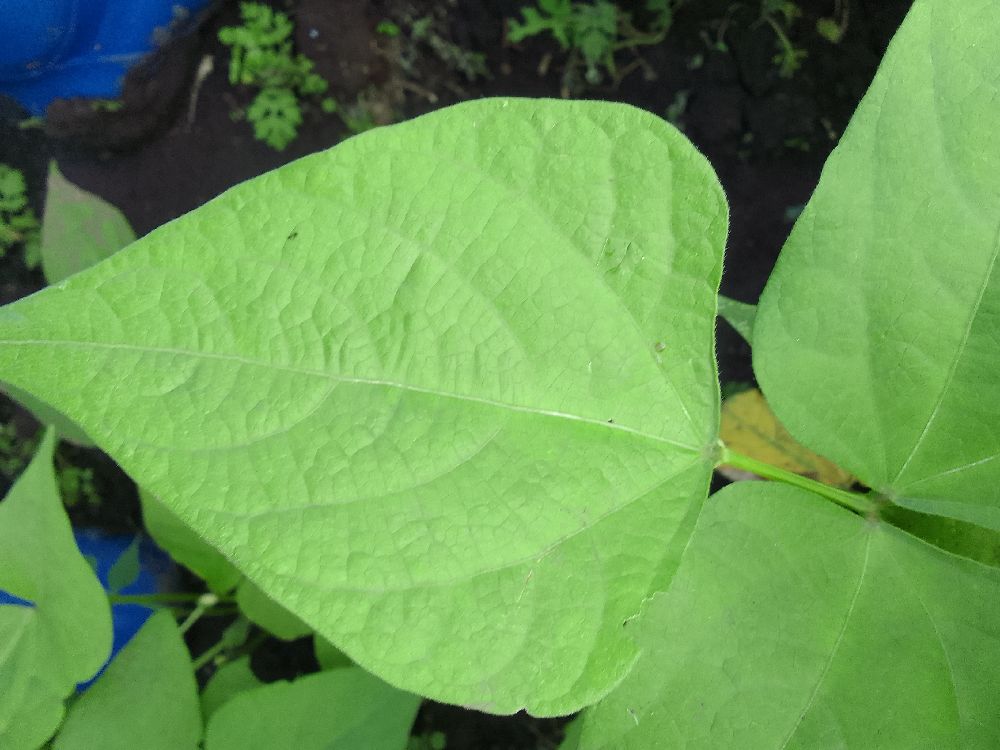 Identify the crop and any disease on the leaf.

common bean, healthy
